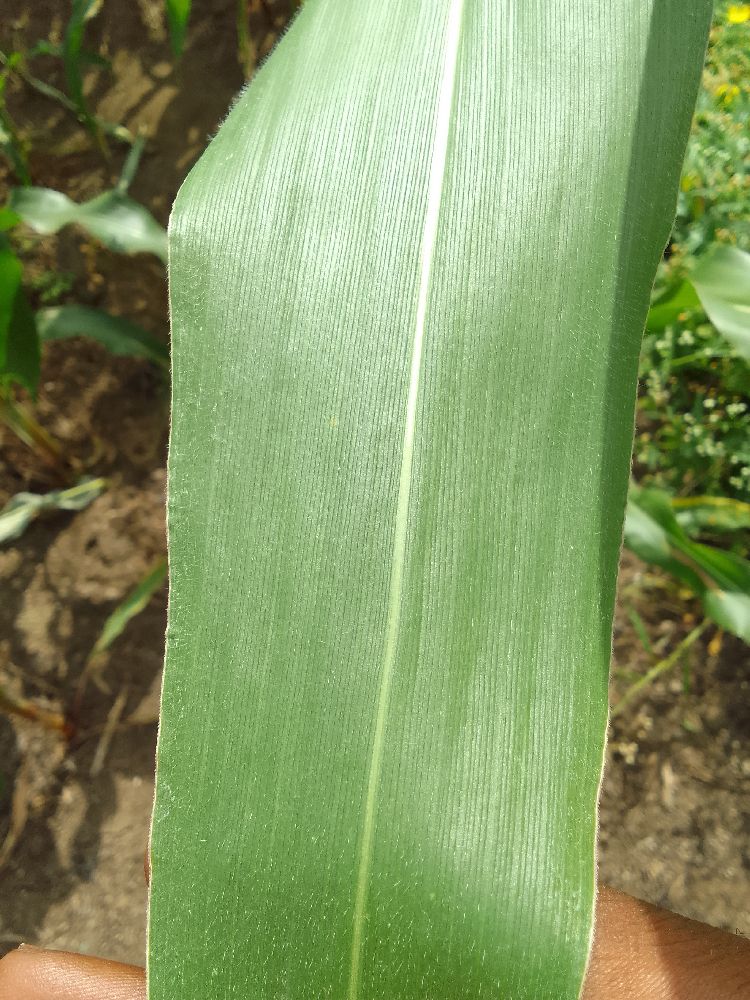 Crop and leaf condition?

maize, healthy
